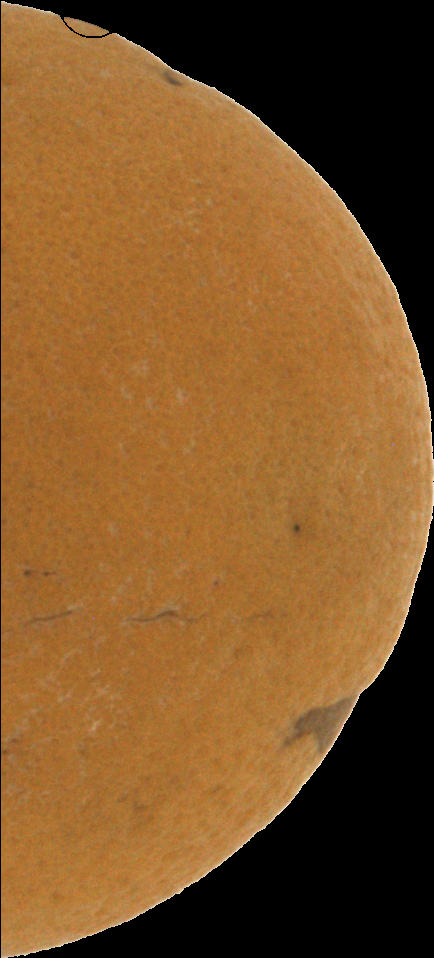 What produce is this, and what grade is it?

orange, bad
